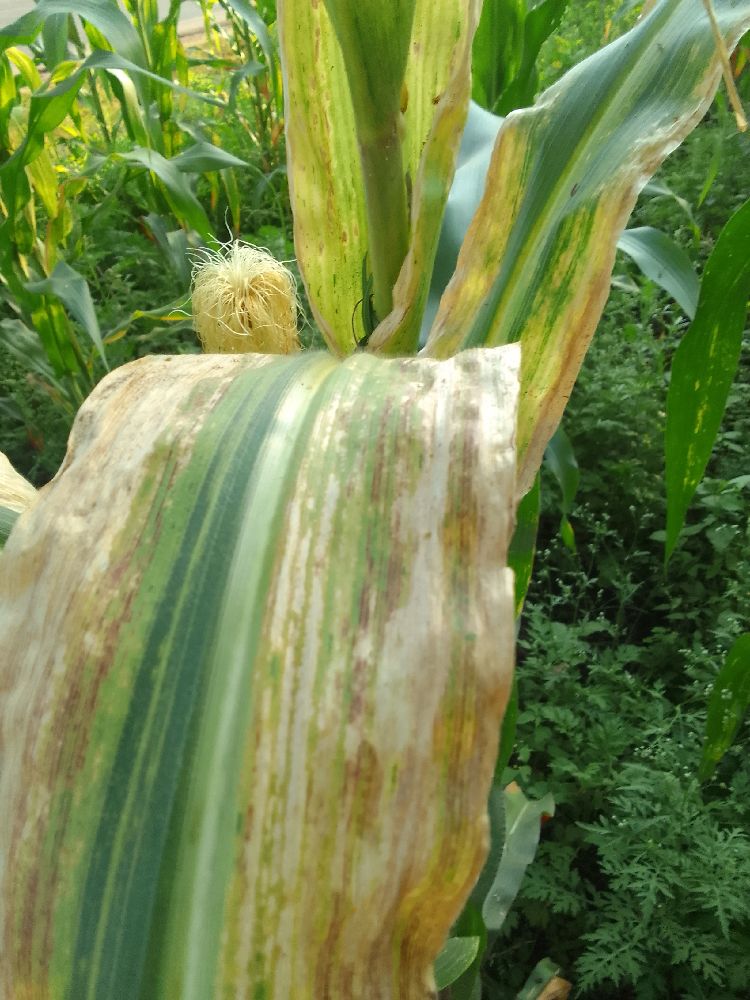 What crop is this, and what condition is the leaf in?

maize, maize lethal necrosis
